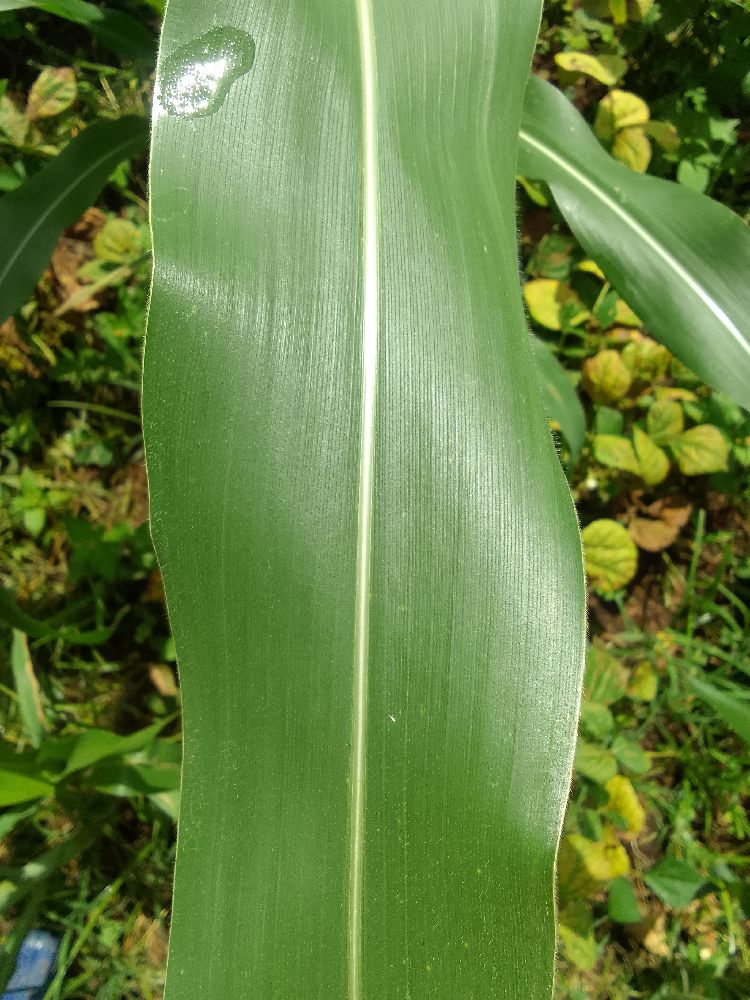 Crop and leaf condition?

maize, healthy
